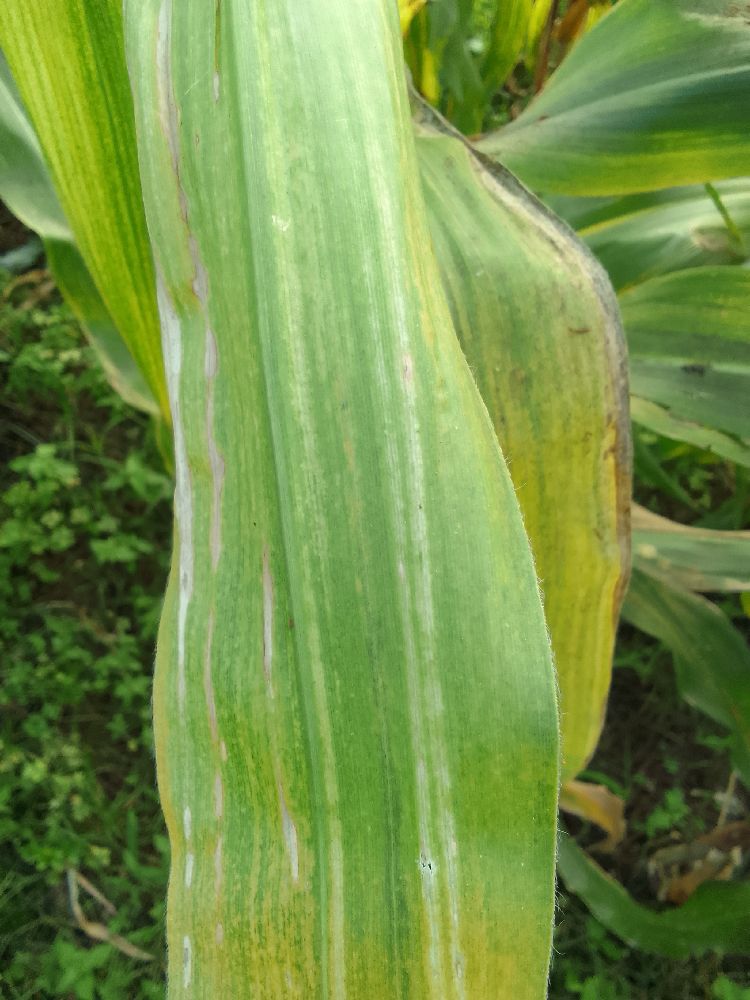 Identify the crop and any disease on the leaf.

maize, maize lethal necrosis
